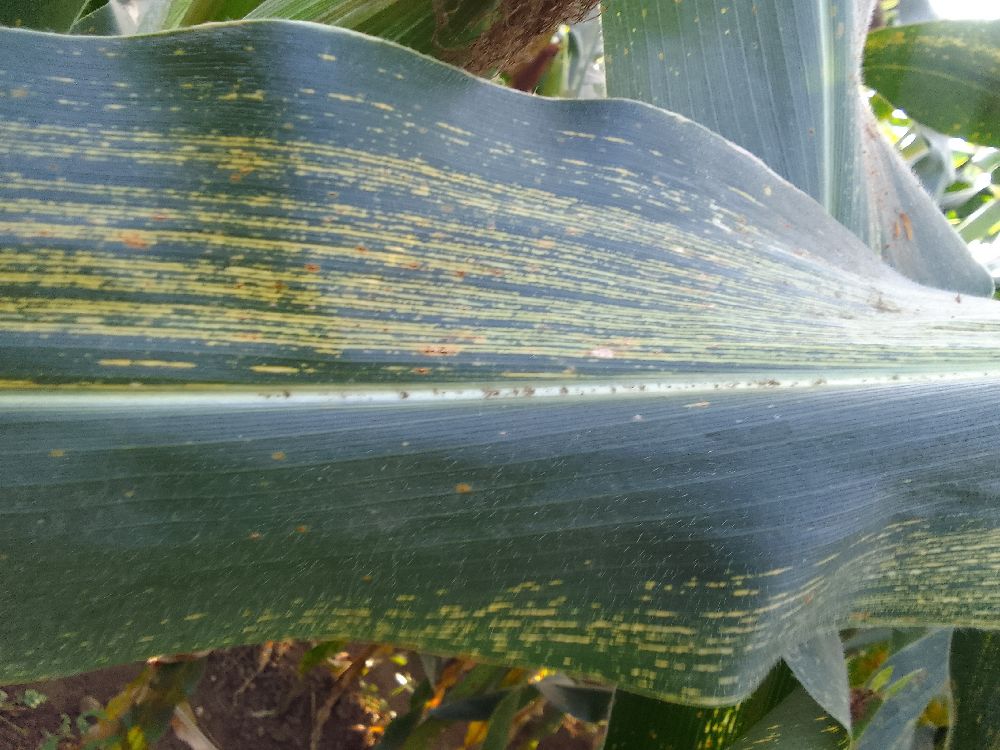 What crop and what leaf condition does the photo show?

maize, maize streak virus
